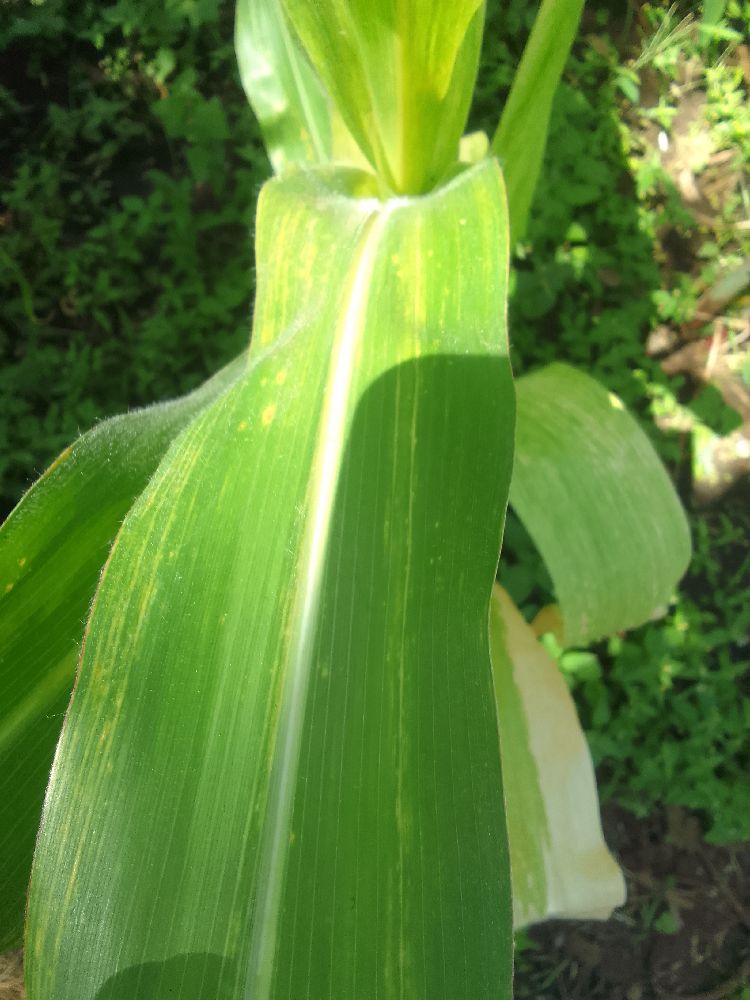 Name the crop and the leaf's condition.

maize, maize lethal necrosis
